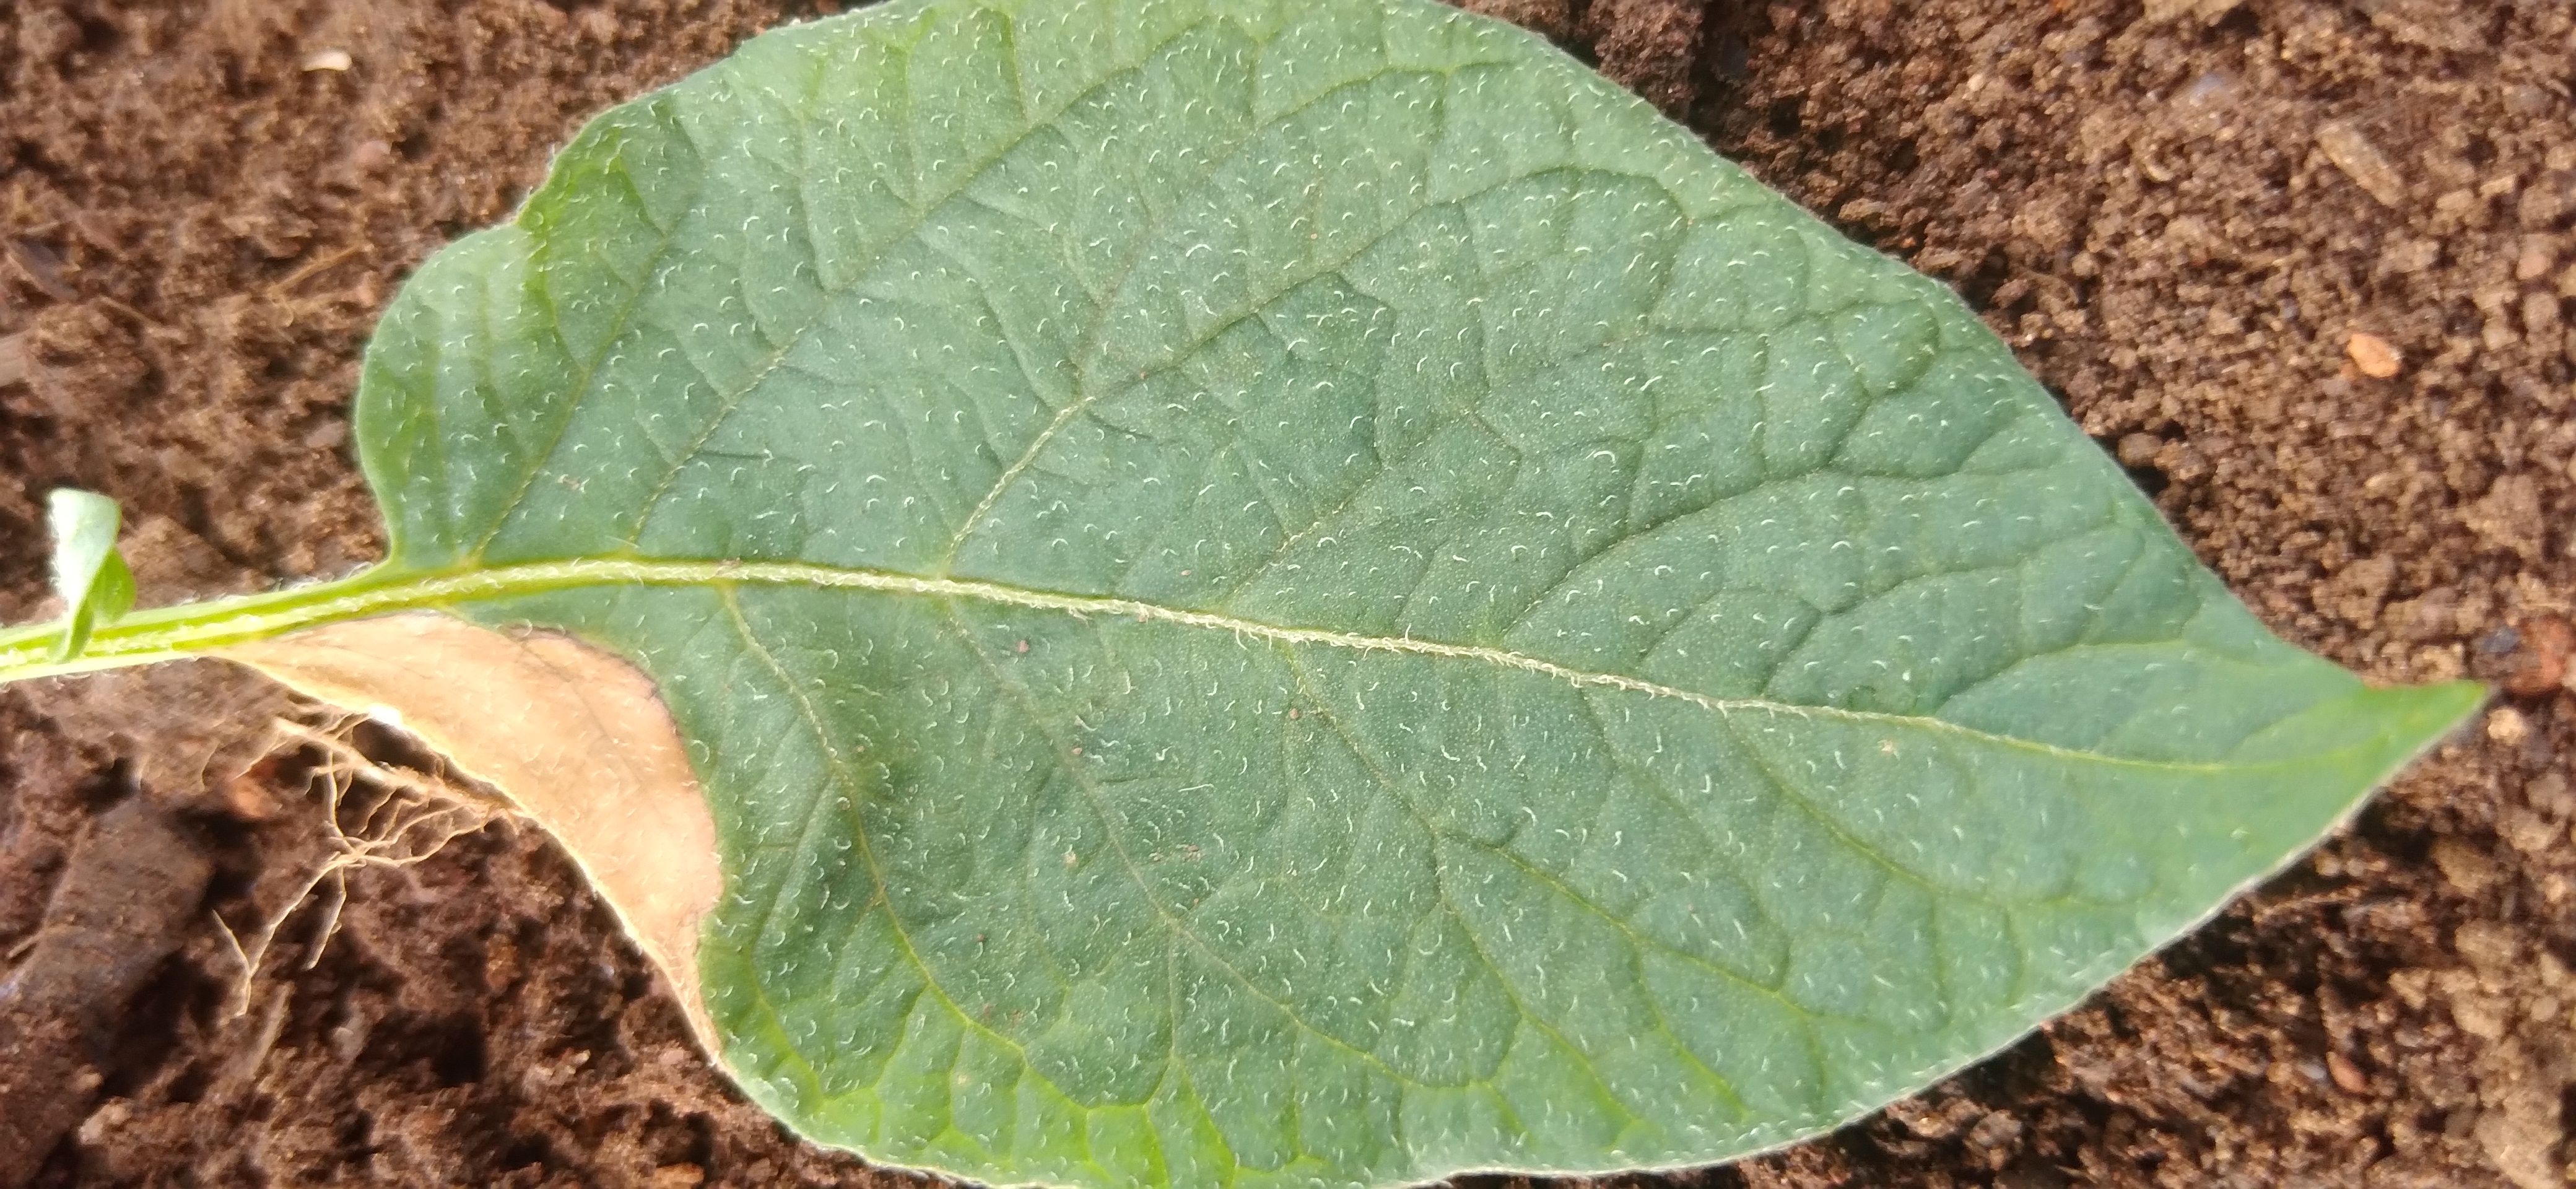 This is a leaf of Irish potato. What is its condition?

early blight
